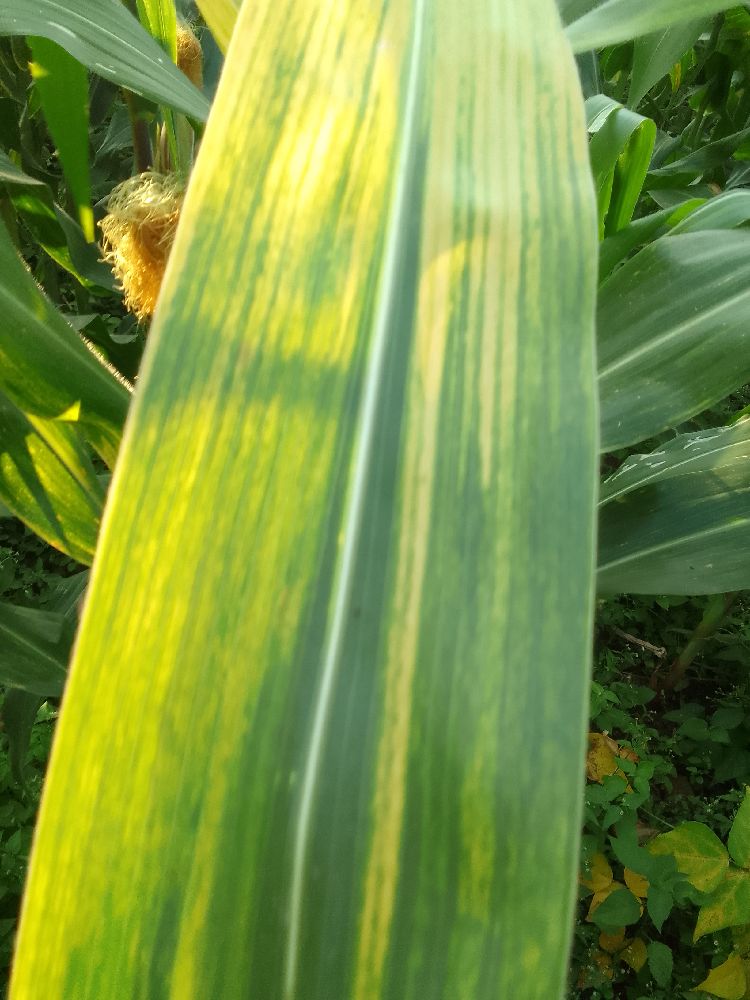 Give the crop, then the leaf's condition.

maize, maize lethal necrosis
